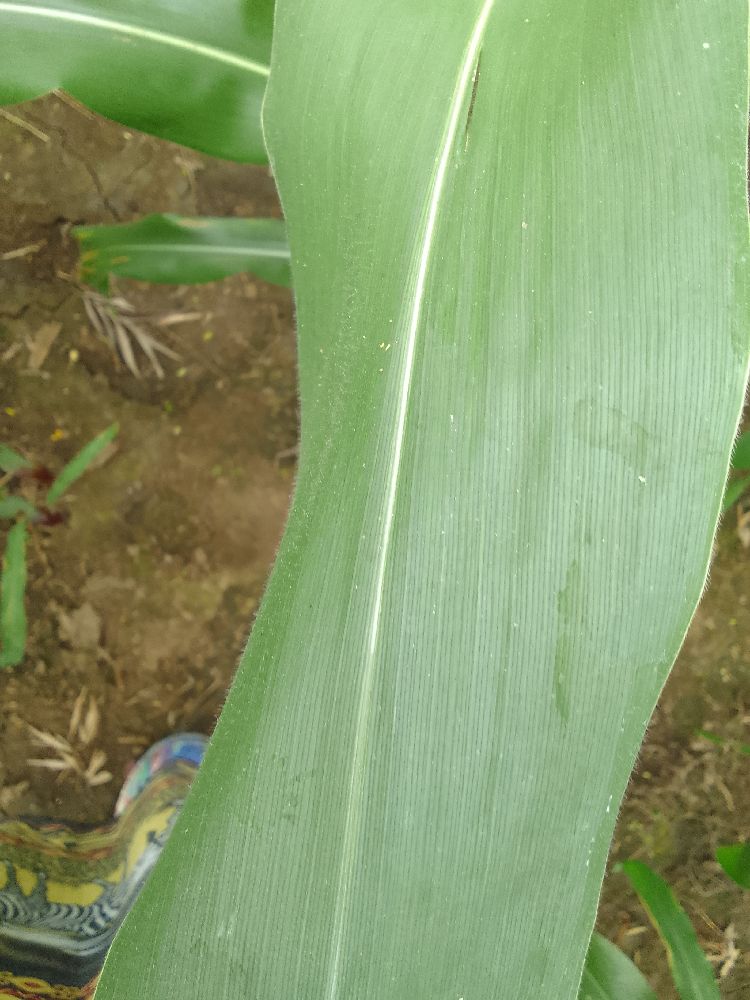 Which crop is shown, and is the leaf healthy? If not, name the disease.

maize, healthy
